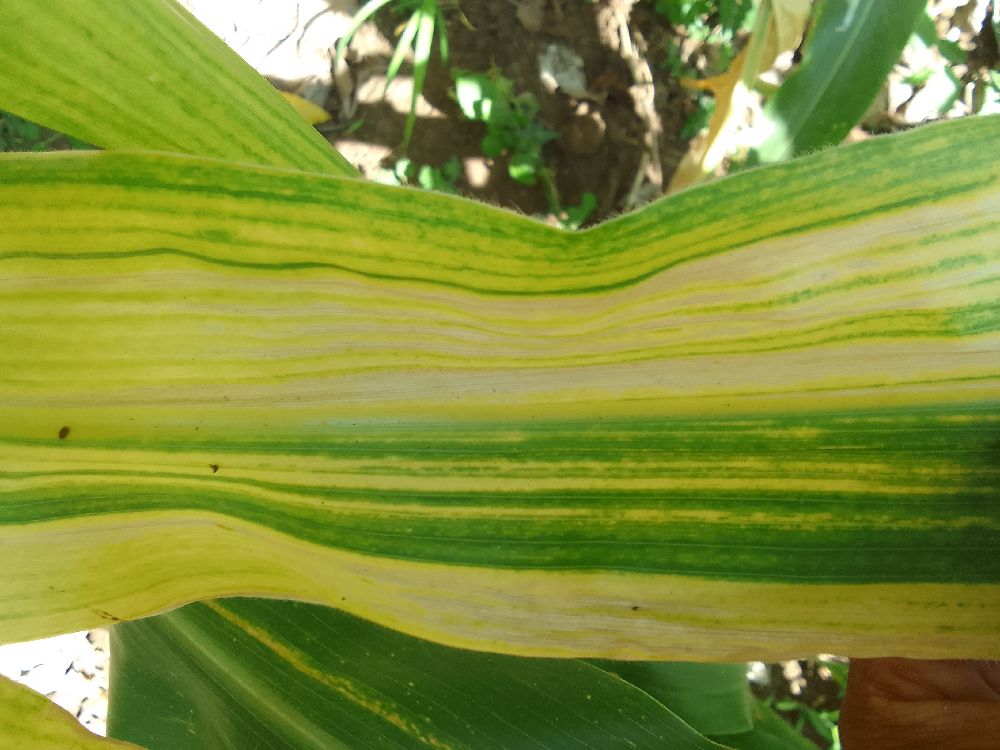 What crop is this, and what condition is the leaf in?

maize, maize lethal necrosis
